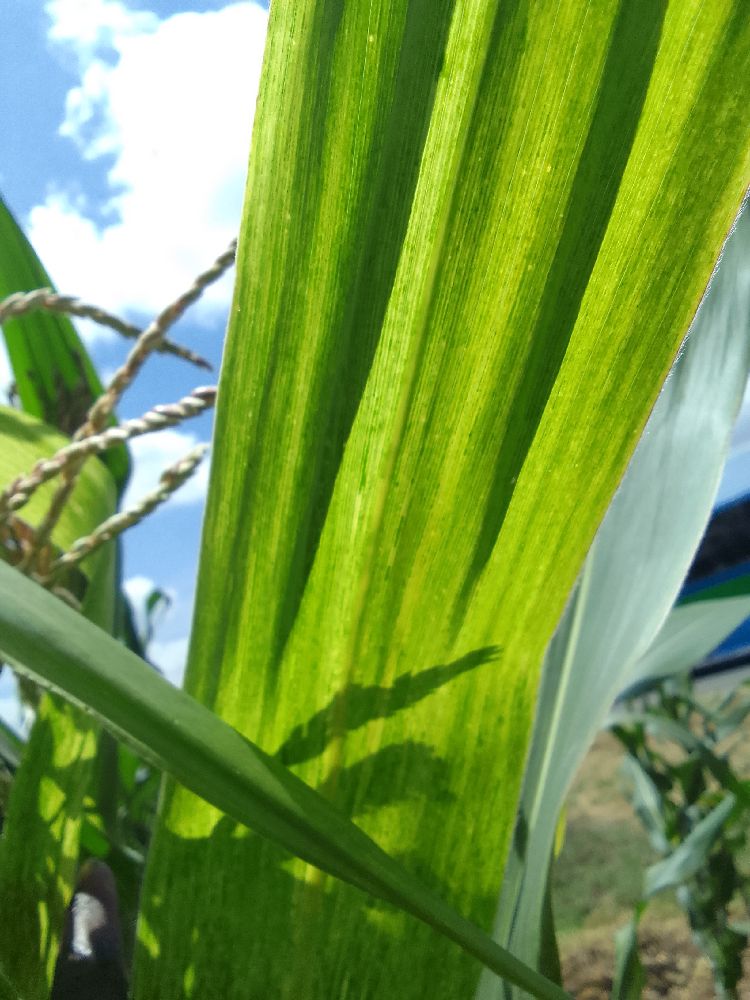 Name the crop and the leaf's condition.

maize, maize lethal necrosis
